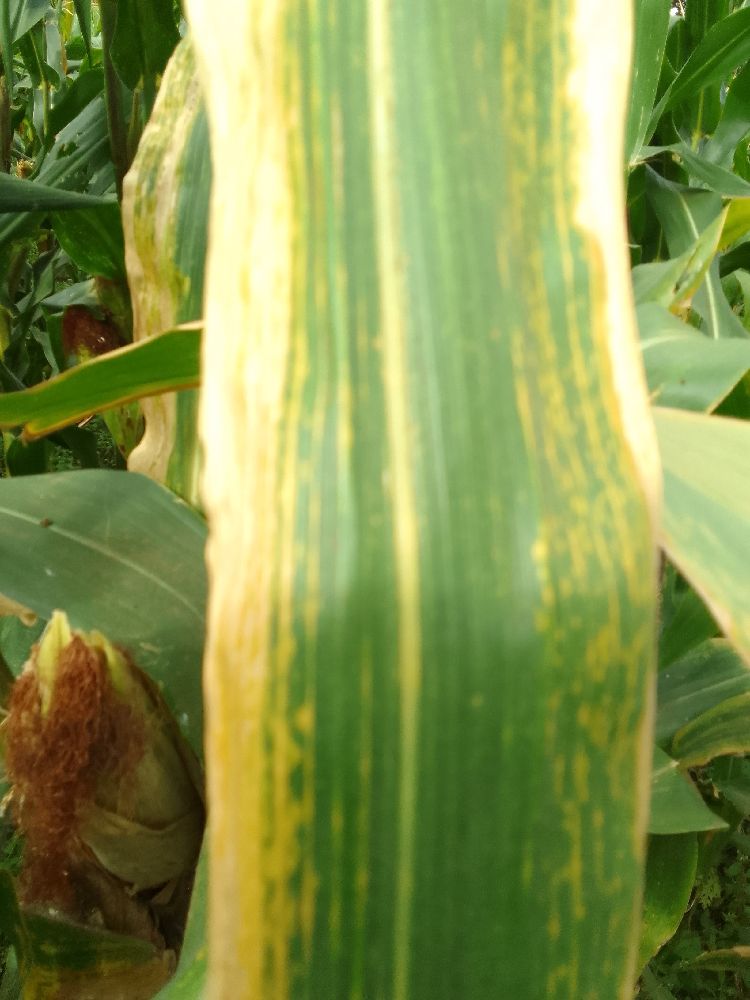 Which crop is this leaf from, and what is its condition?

maize, maize lethal necrosis
